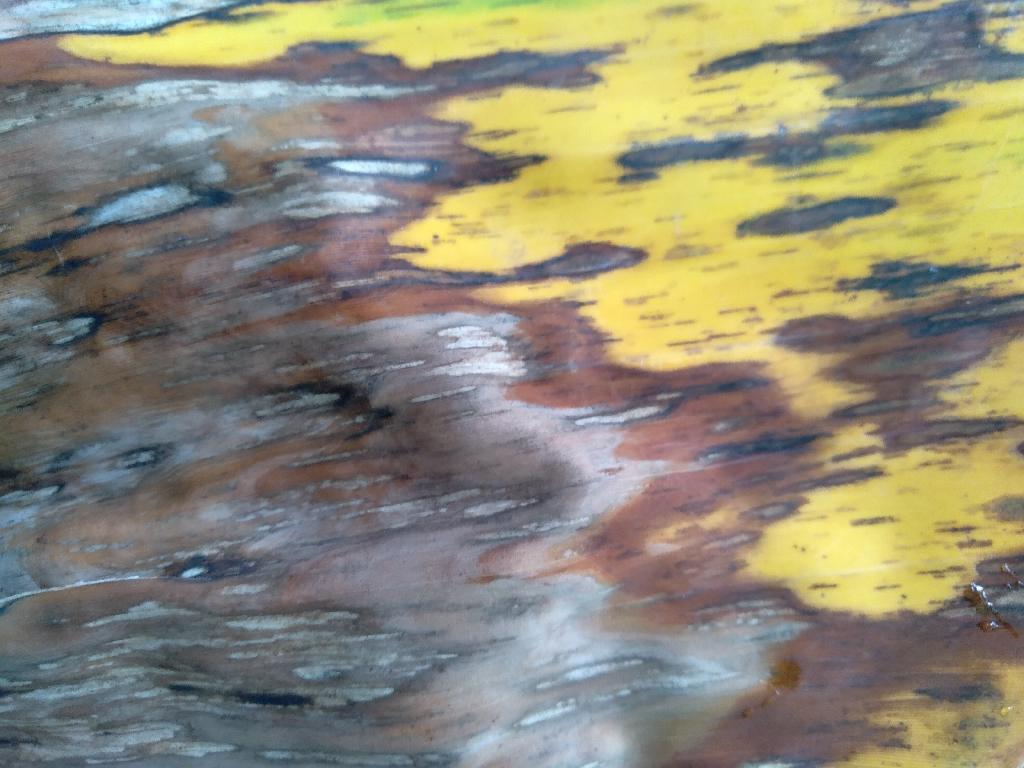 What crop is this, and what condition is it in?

banana, black sigatoka
